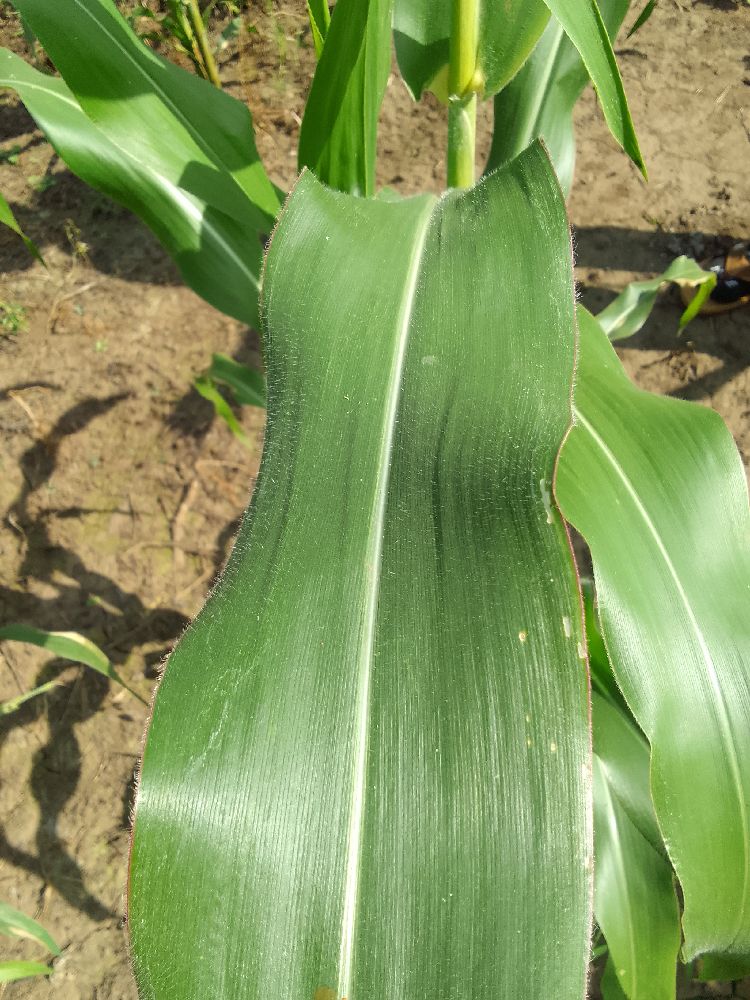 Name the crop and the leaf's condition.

maize, healthy
